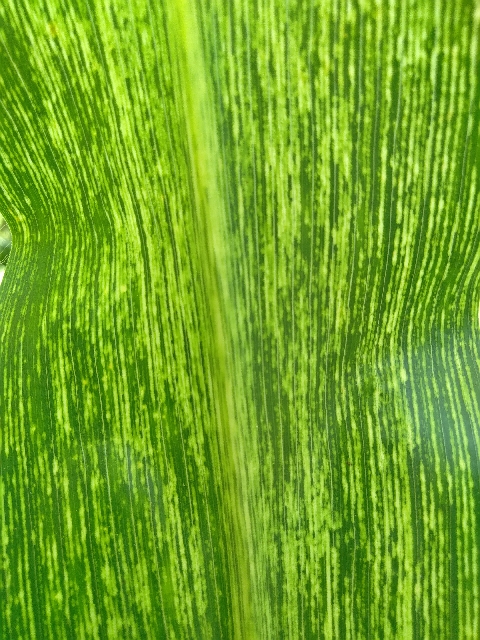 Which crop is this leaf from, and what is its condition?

maize, maize streak virus
